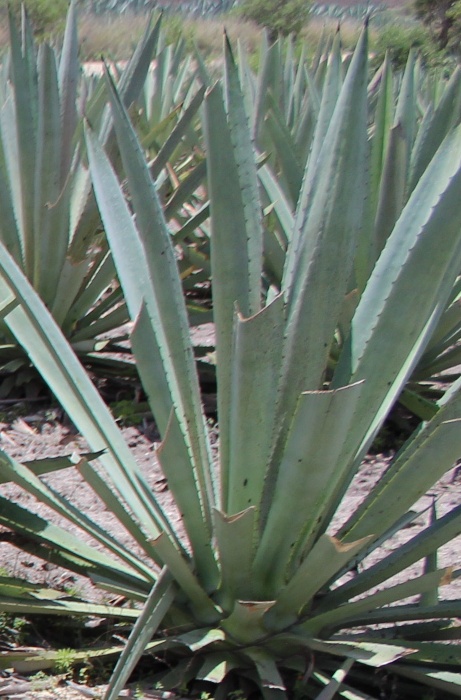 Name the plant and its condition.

agave, healthy
